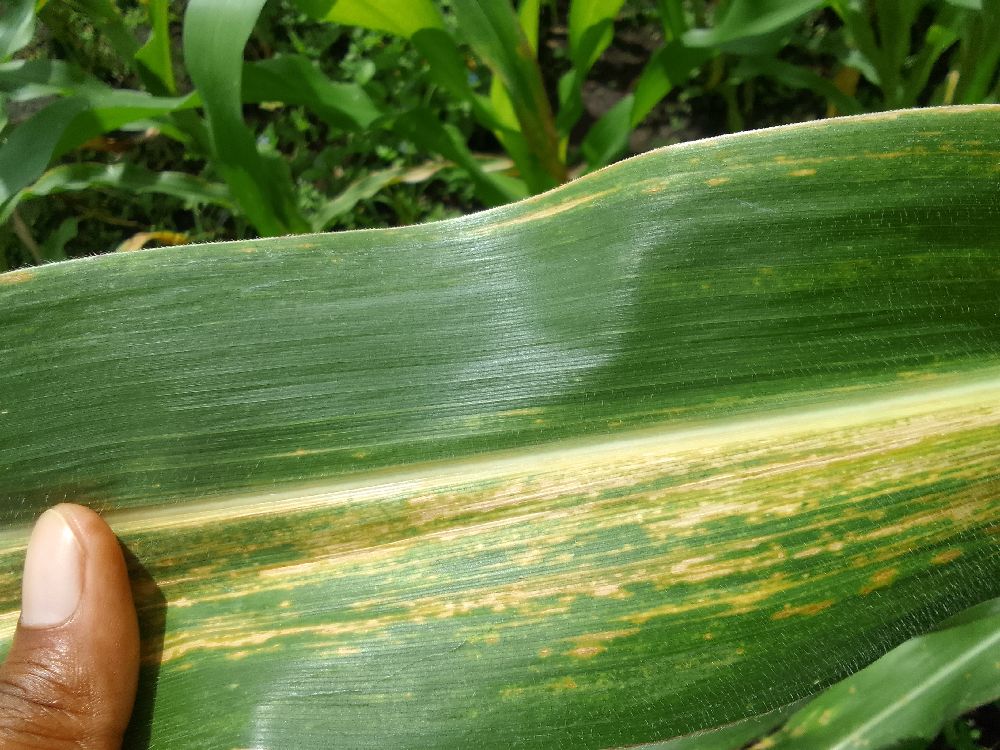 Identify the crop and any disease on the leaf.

maize, maize lethal necrosis
